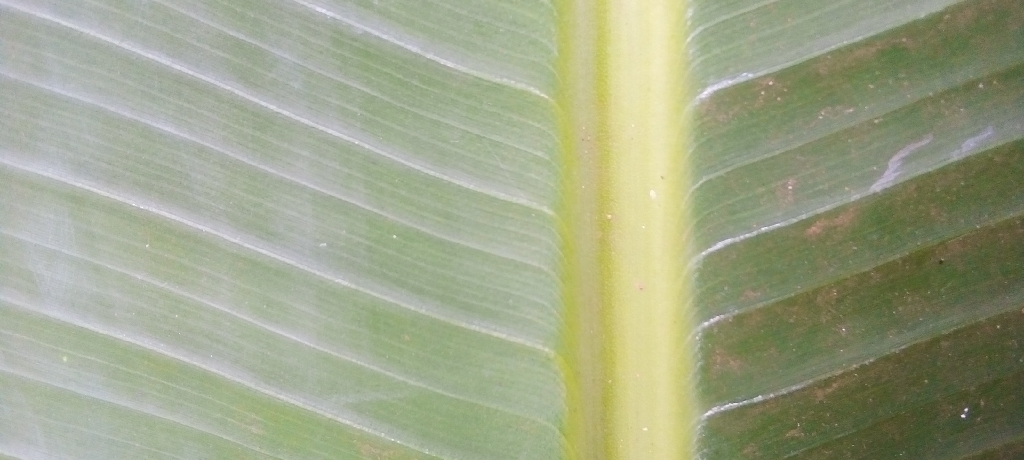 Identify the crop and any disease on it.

banana, healthy
